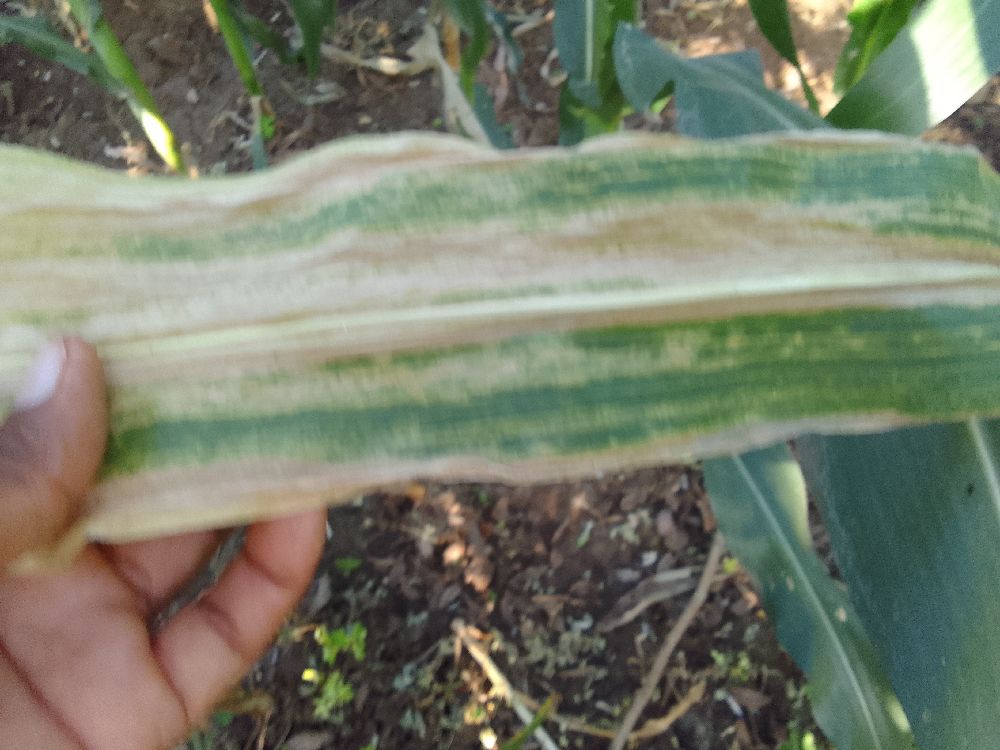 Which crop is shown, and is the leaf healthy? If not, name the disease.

maize, maize lethal necrosis
